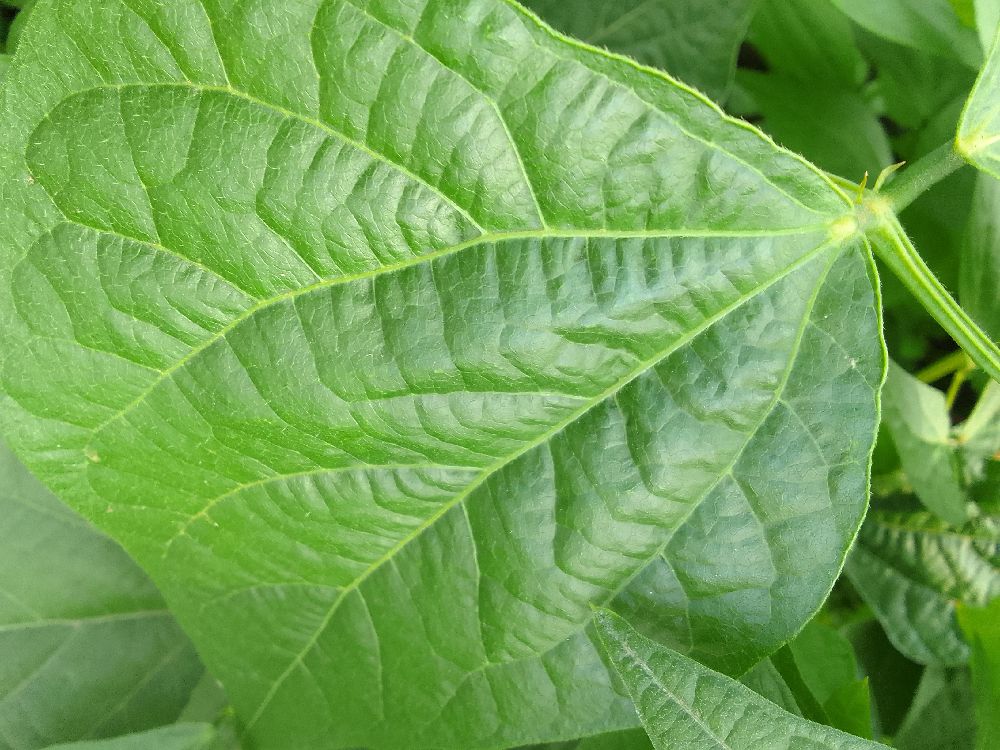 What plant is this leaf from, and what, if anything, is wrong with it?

common bean, healthy
